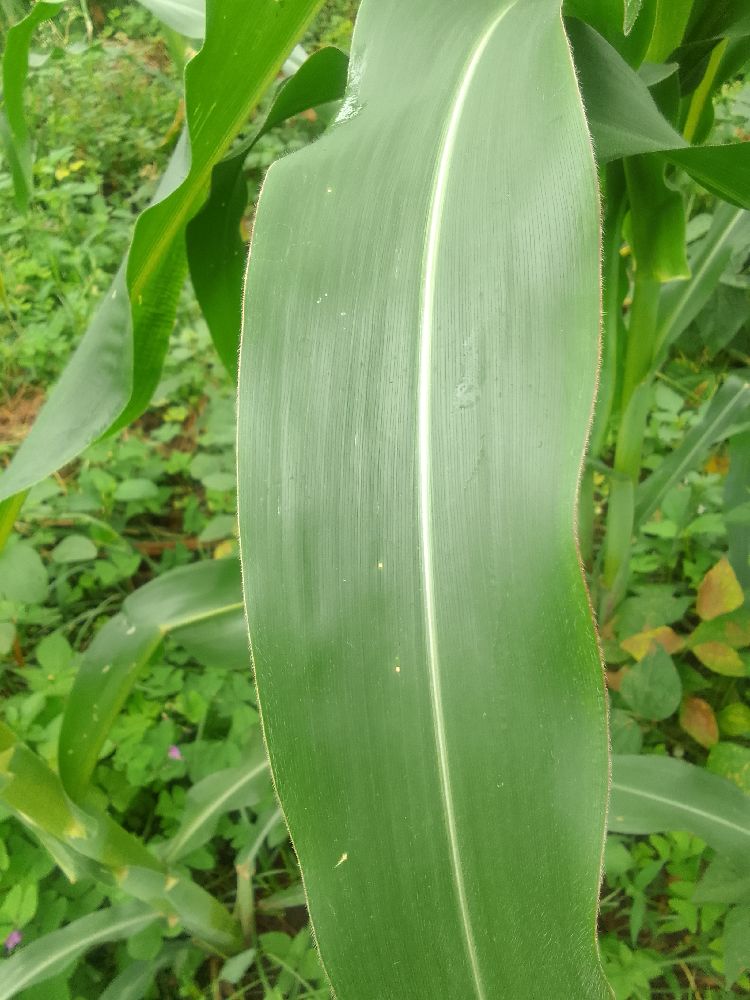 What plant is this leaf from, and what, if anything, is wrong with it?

maize, healthy
